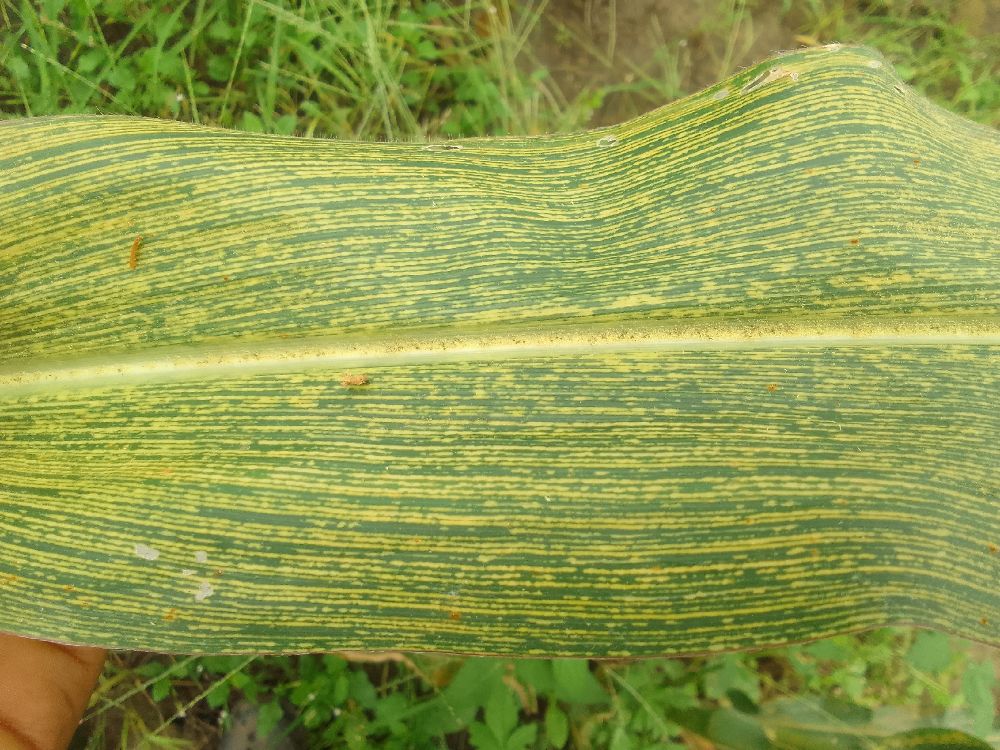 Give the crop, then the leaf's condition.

maize, maize streak virus
